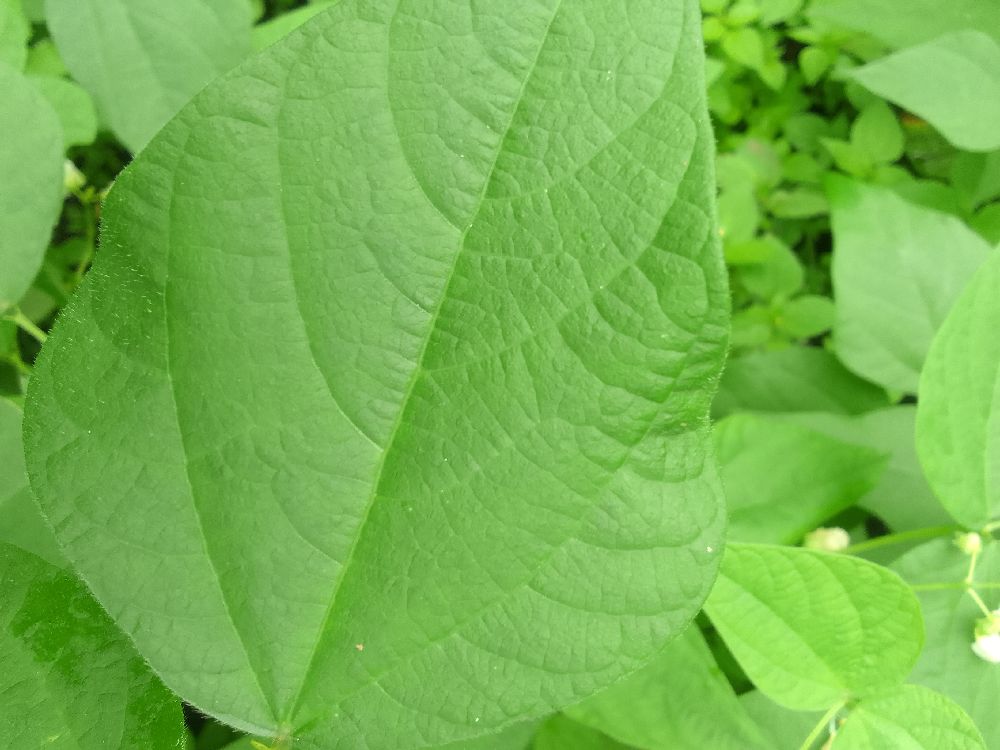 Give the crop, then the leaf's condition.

common bean, healthy
